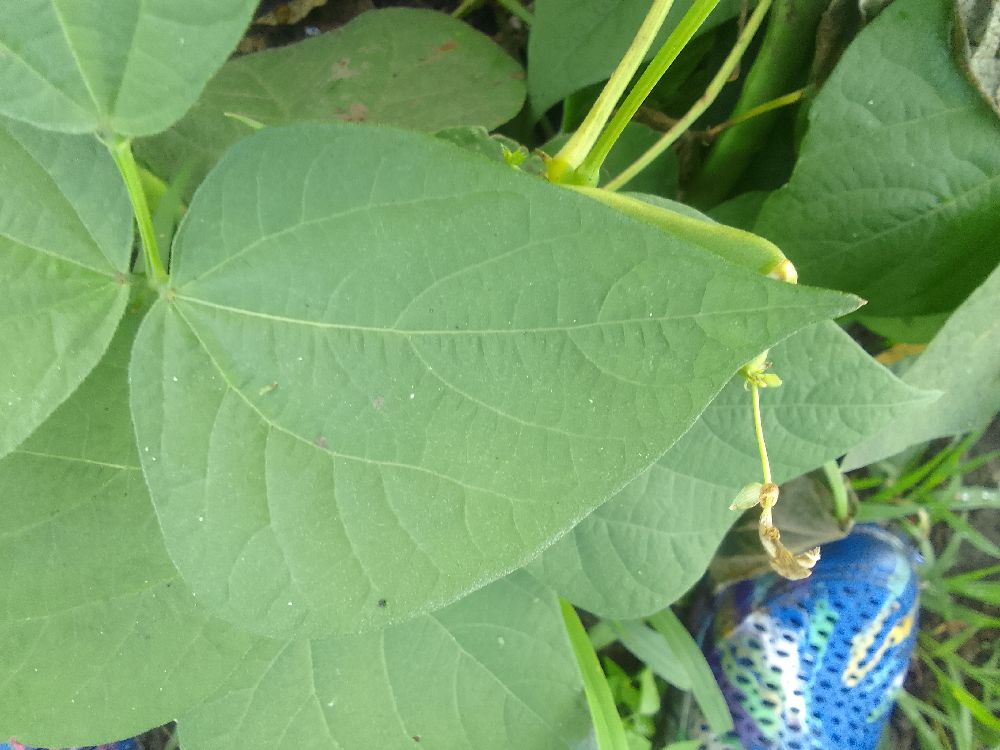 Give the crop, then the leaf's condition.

common bean, healthy
